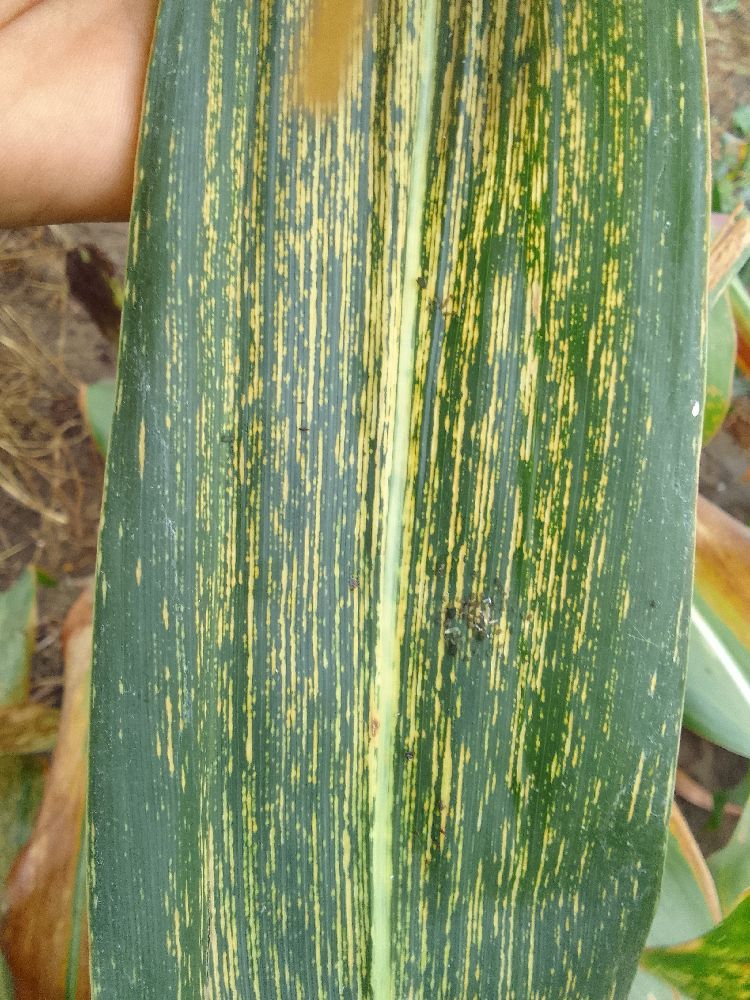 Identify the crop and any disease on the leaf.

maize, maize streak virus
